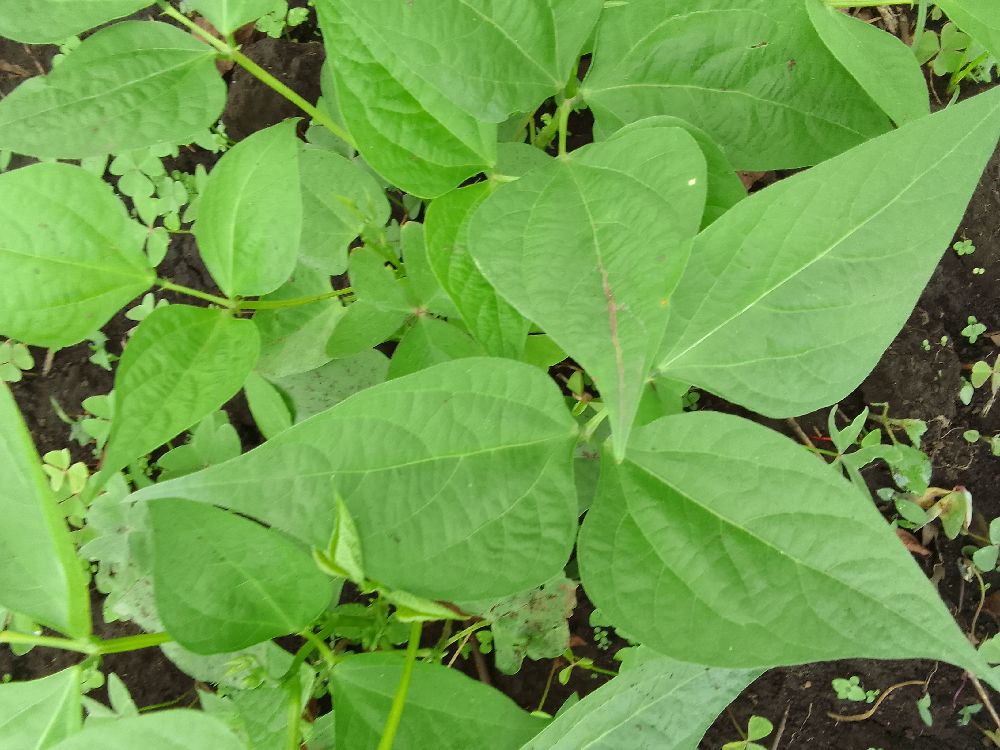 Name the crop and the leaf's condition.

common bean, healthy
